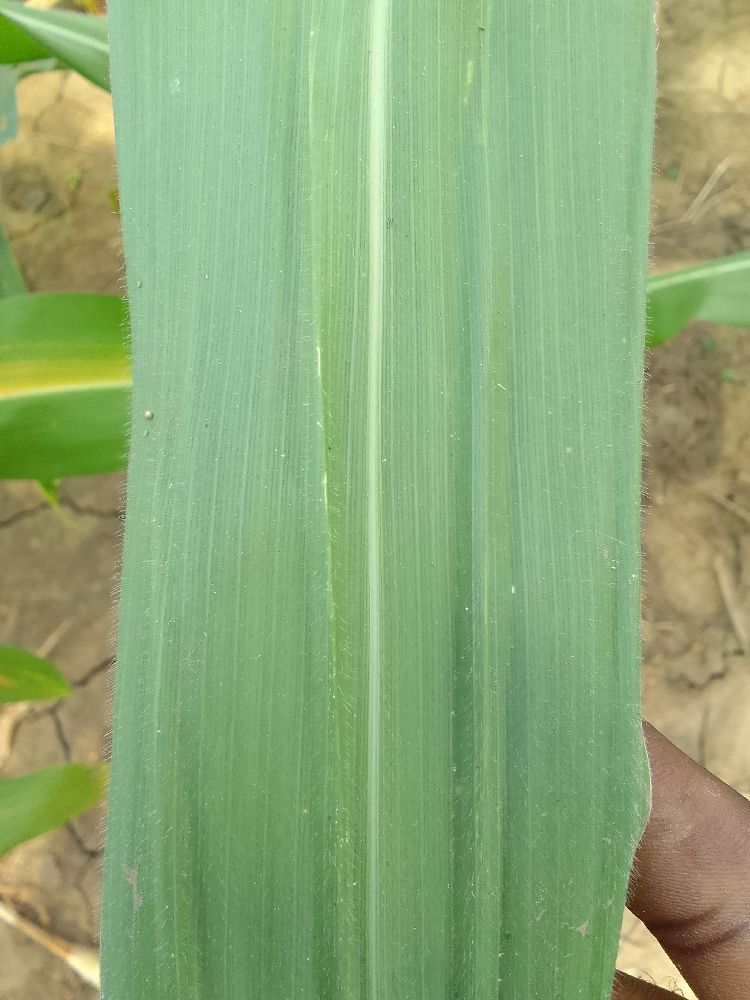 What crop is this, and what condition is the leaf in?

maize, healthy
